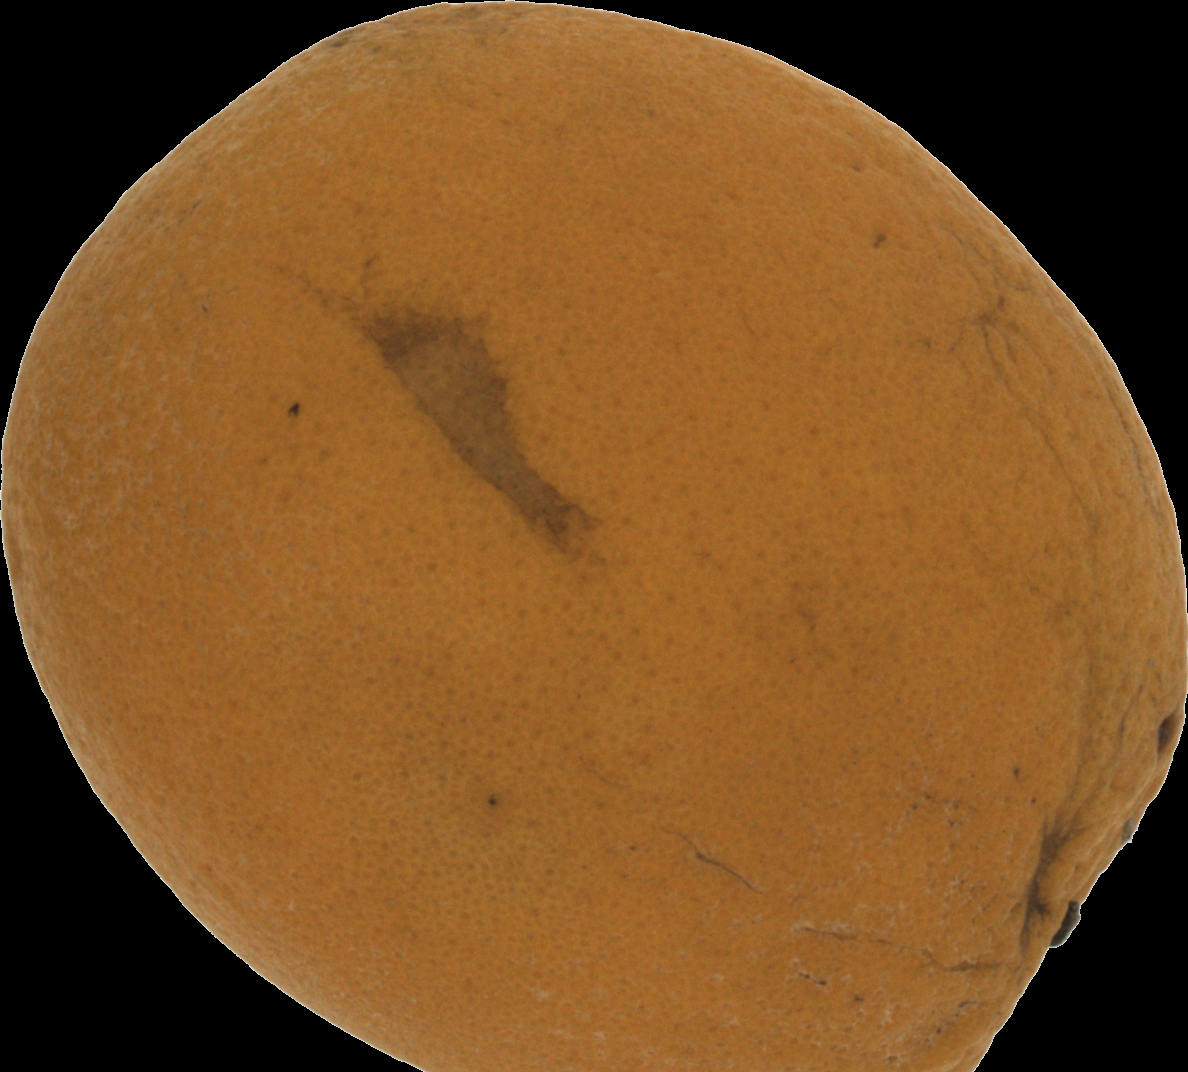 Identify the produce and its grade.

orange, bad
